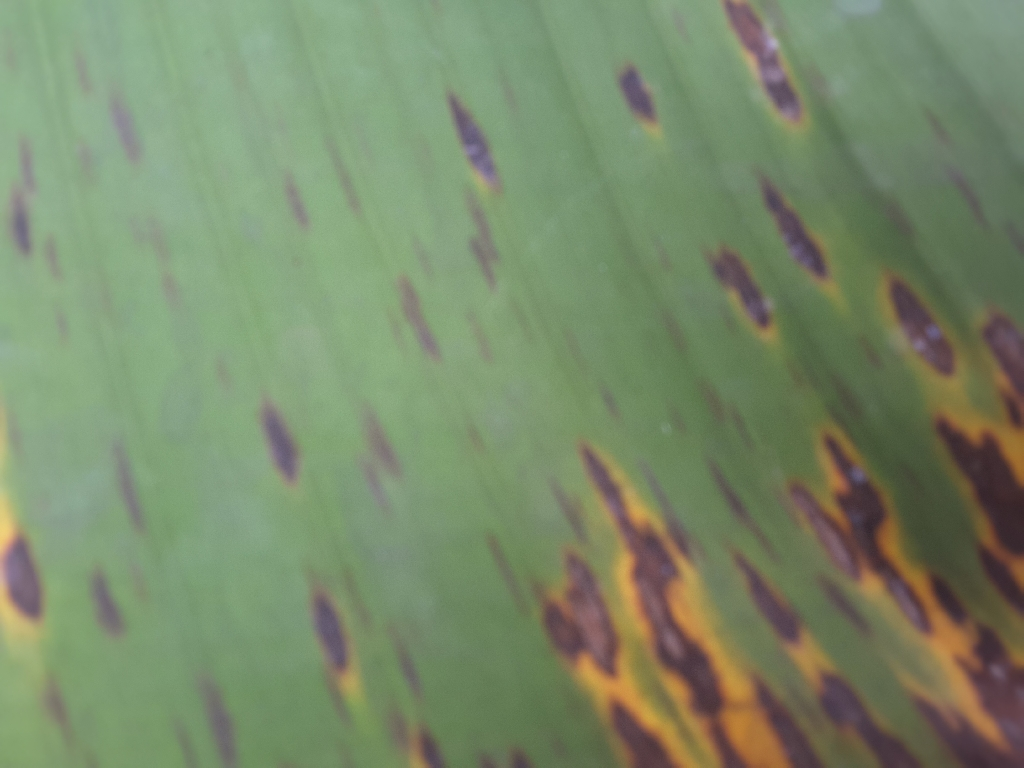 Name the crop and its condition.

banana, black sigatoka
